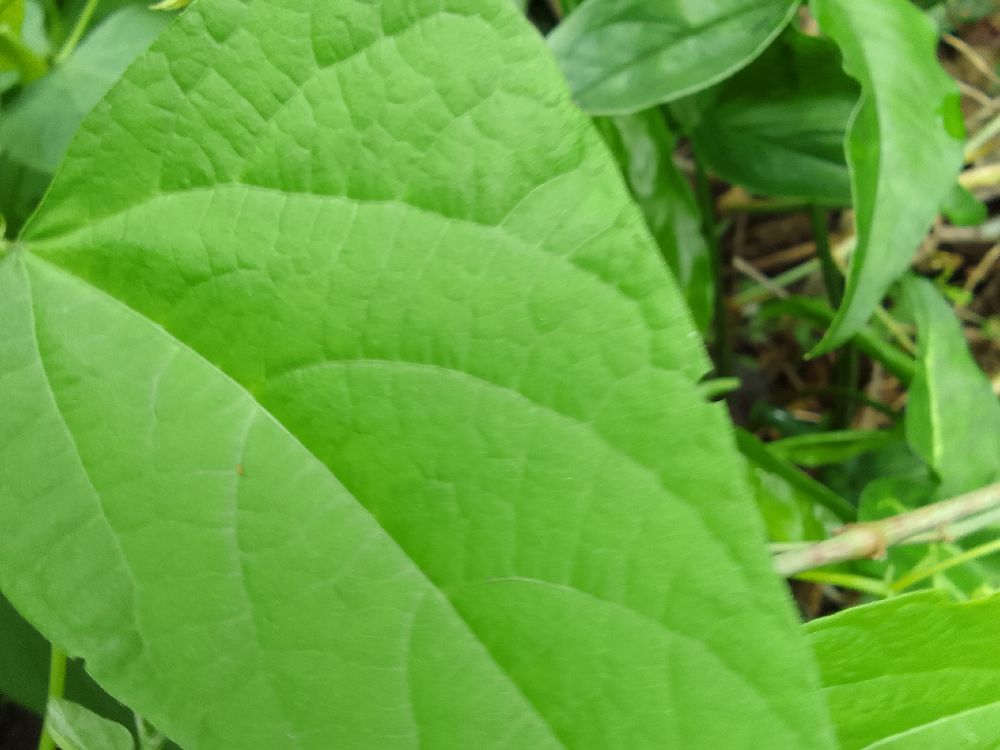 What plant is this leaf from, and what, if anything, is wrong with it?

common bean, healthy
